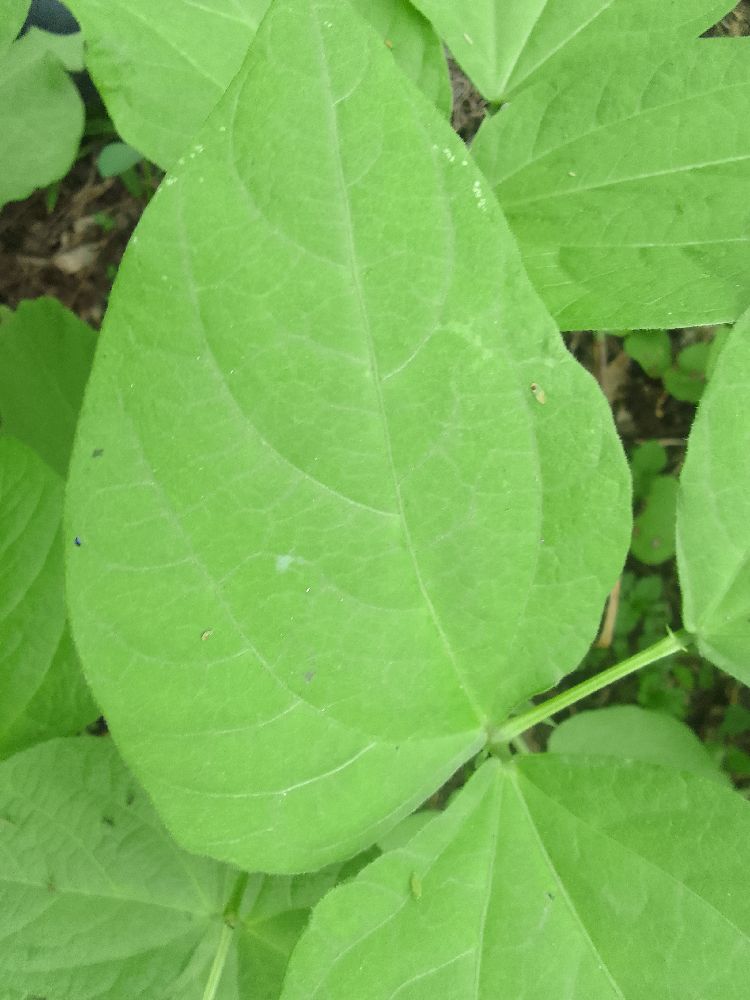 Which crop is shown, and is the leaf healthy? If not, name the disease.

common bean, healthy
